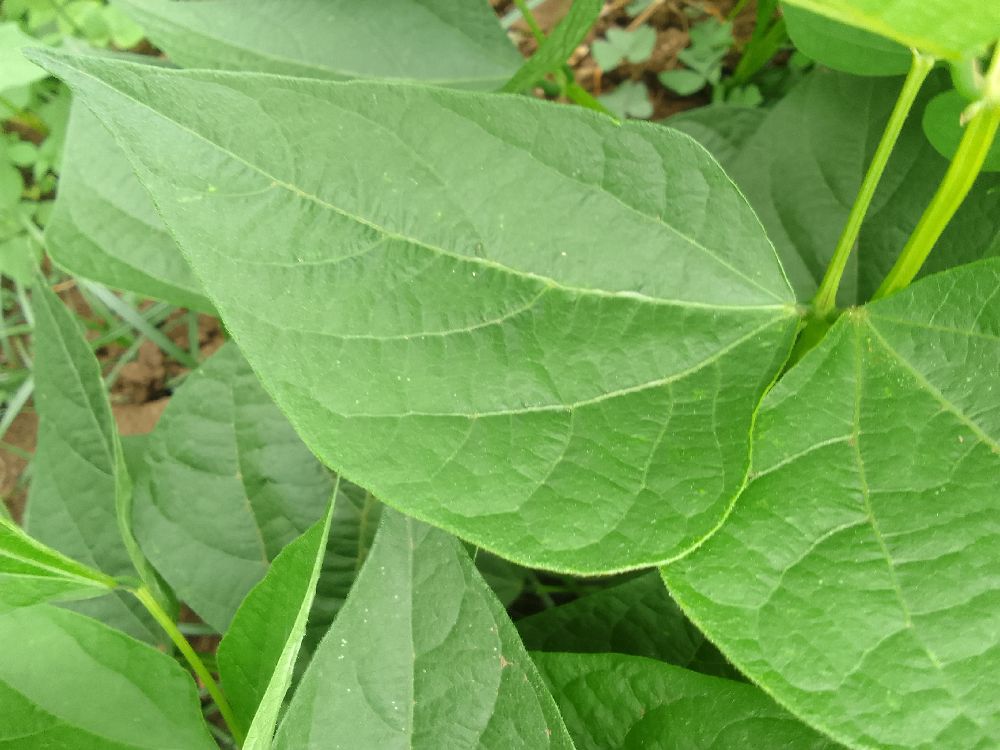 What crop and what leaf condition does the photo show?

common bean, healthy
